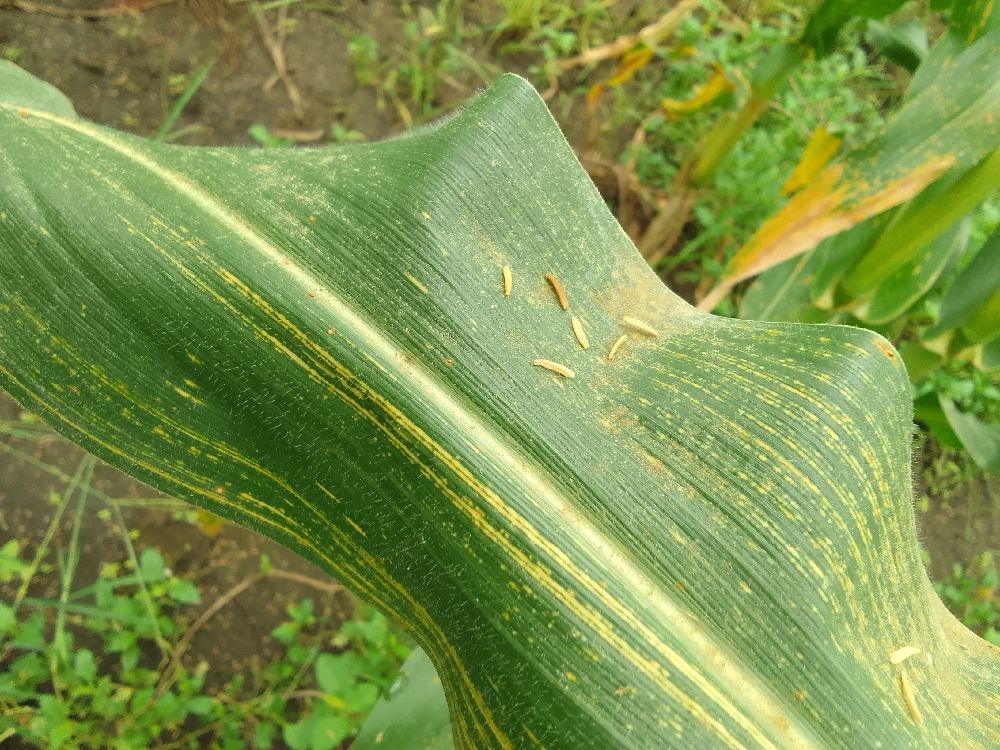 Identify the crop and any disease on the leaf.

maize, maize streak virus
